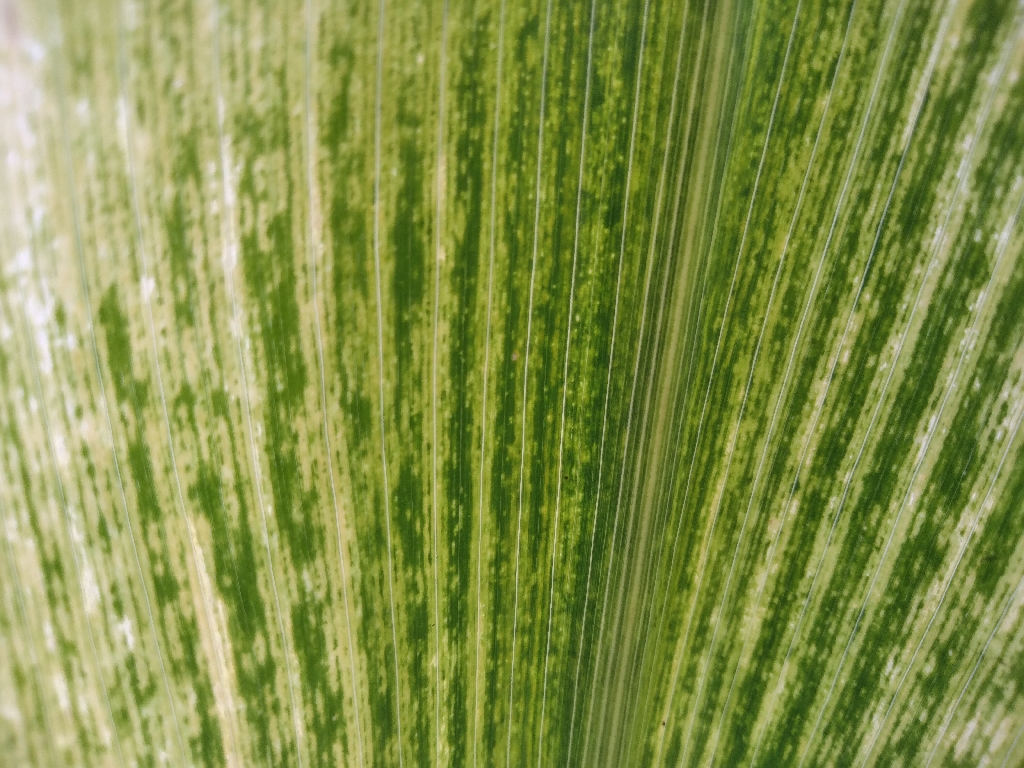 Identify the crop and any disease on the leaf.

maize, maize streak virus
